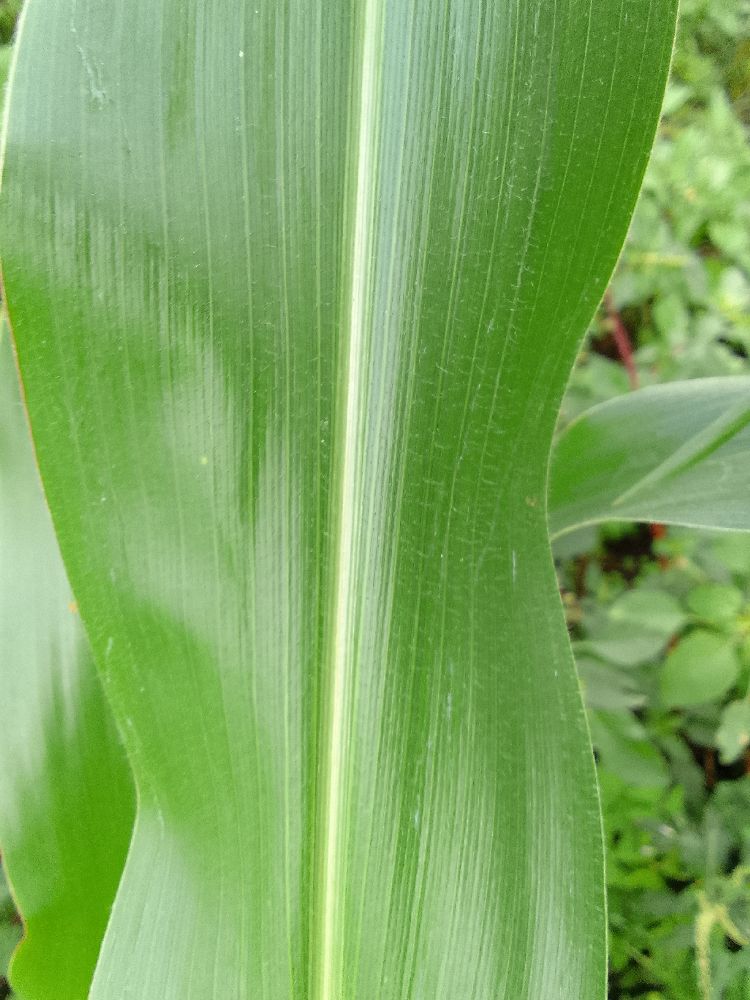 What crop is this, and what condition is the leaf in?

maize, healthy
